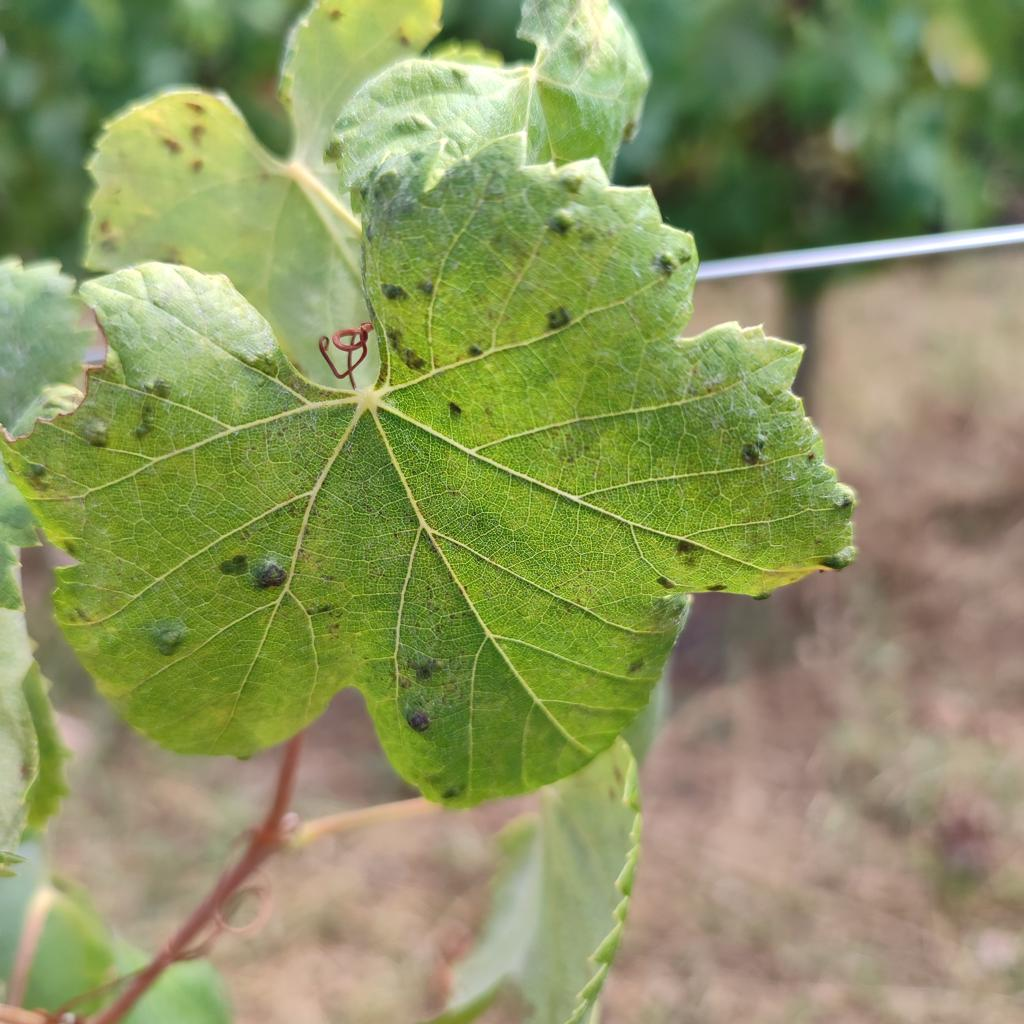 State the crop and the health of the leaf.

grapevine, erineum mite
